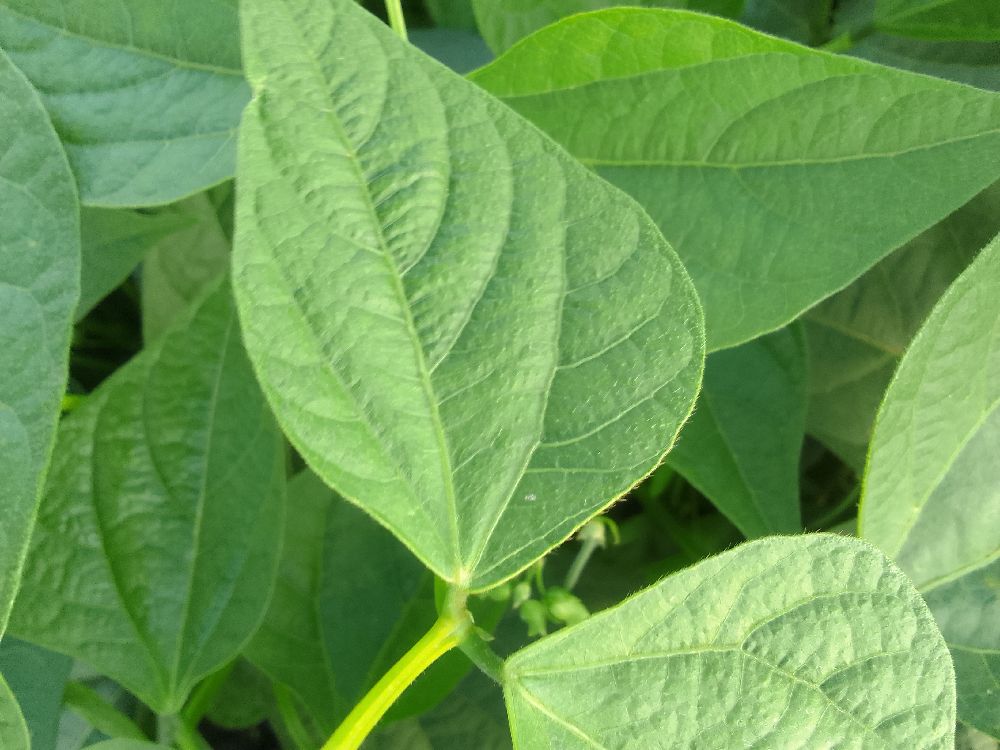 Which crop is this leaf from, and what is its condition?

common bean, healthy
